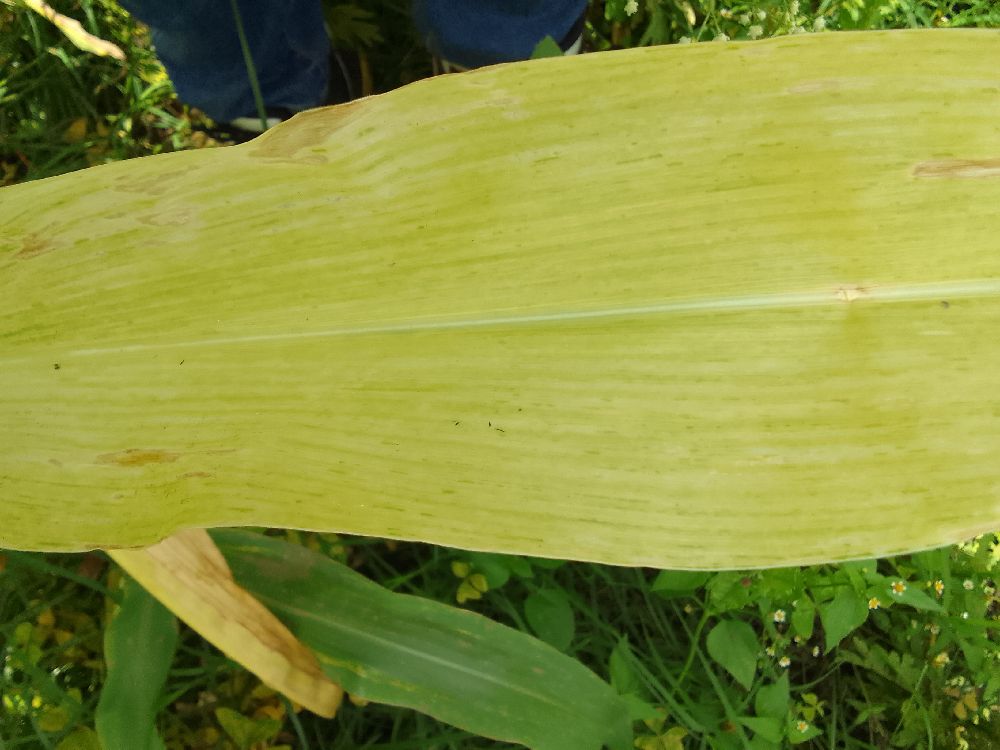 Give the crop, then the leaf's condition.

maize, maize lethal necrosis
